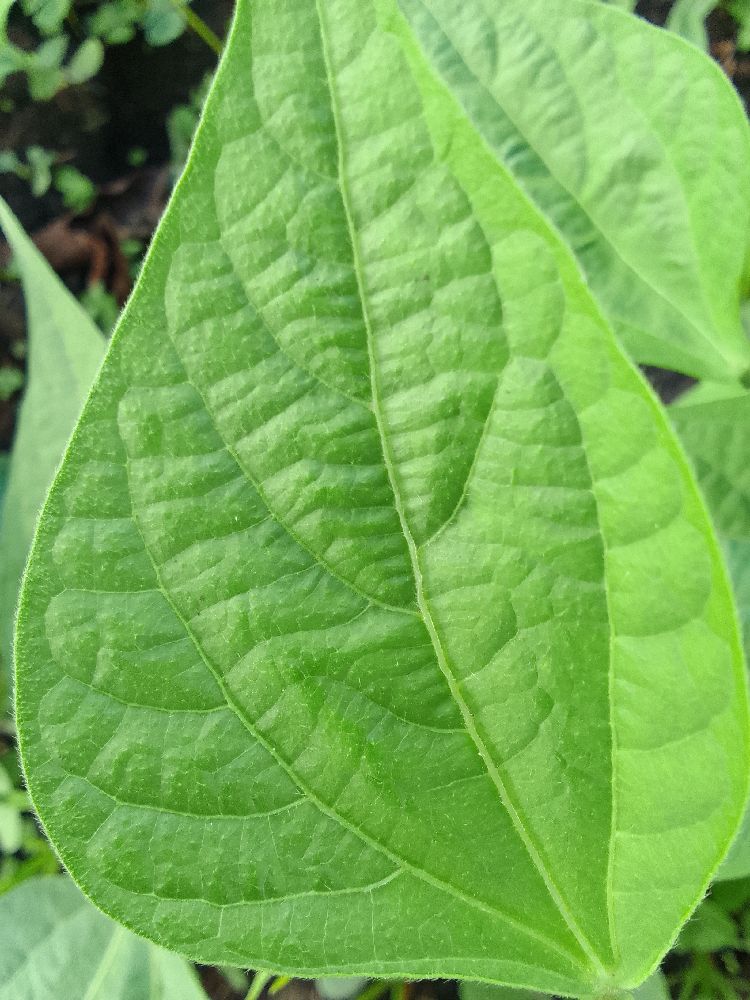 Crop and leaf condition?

common bean, healthy
